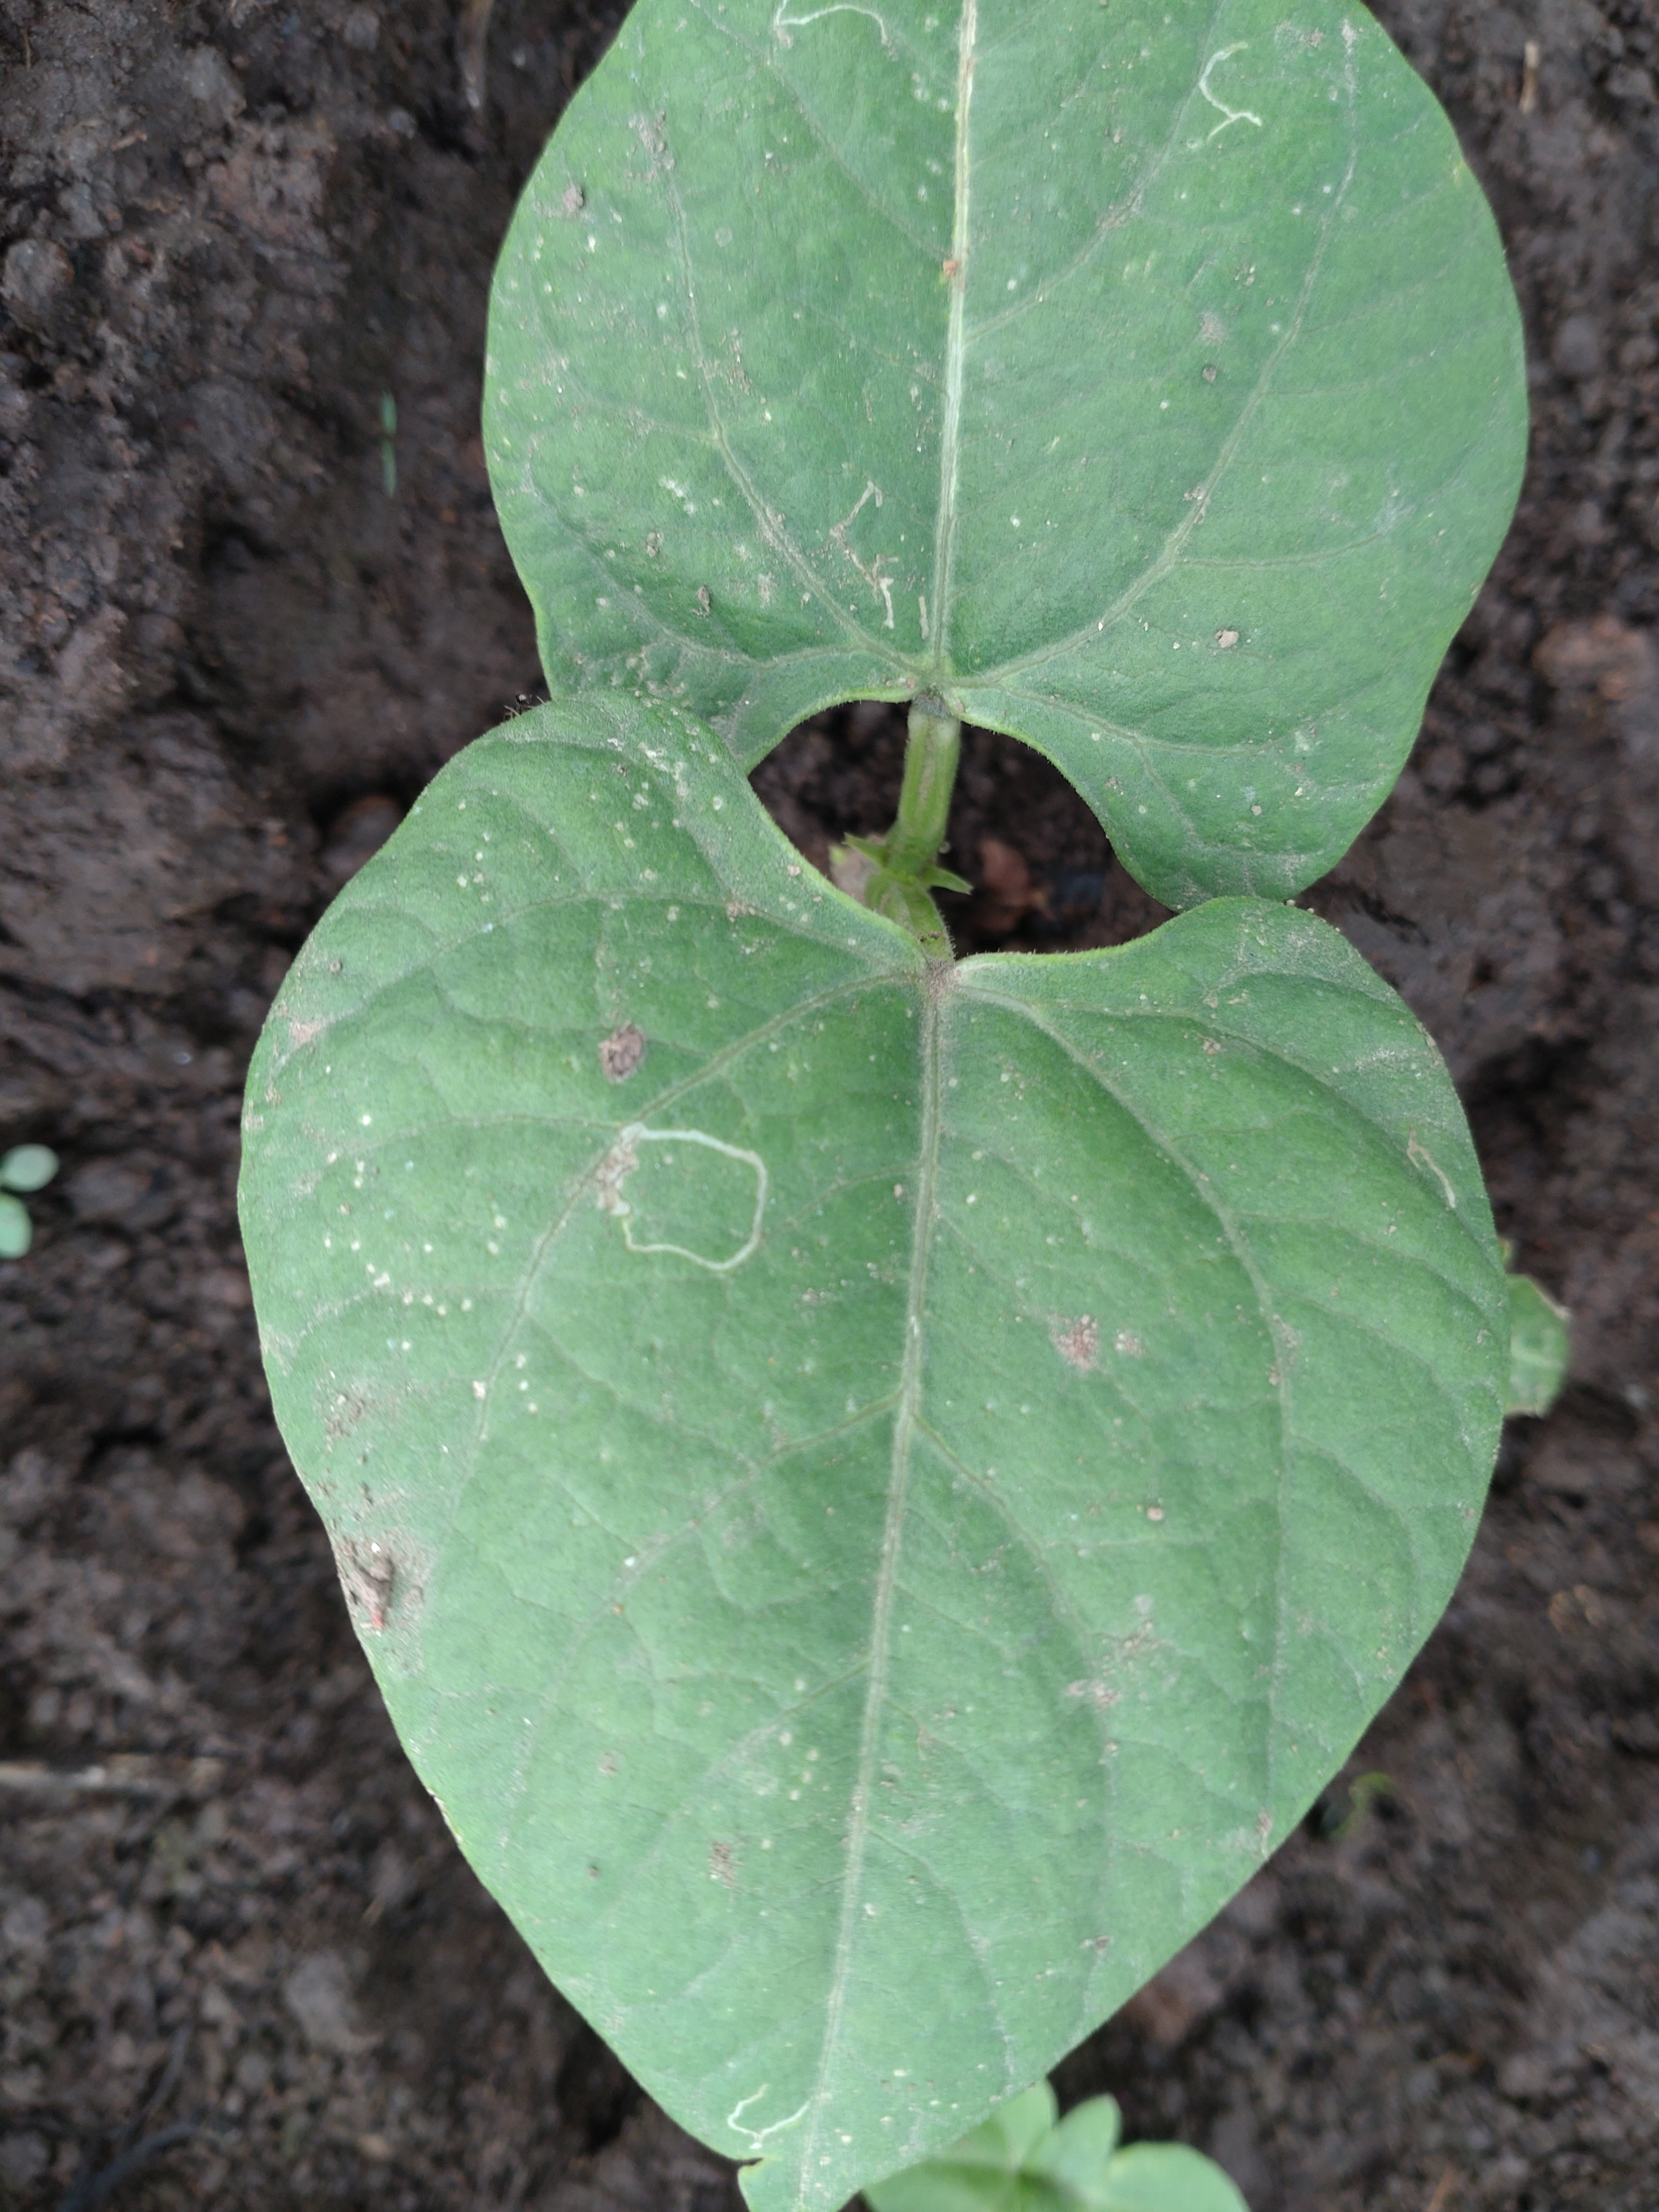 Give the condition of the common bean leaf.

healthy
